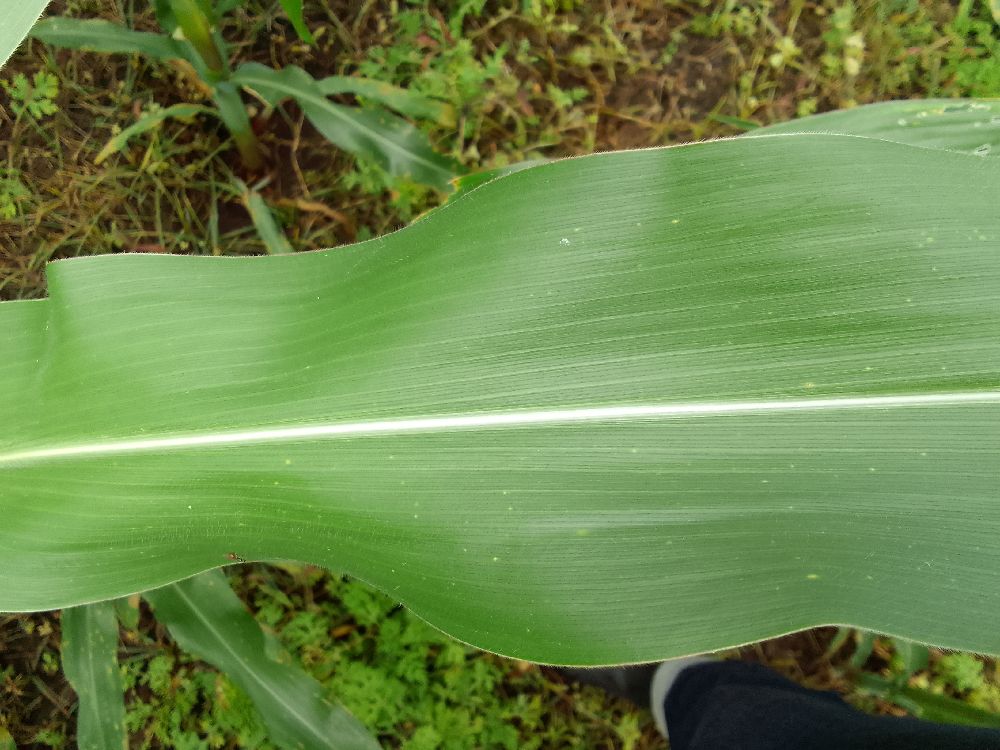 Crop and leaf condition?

maize, healthy
